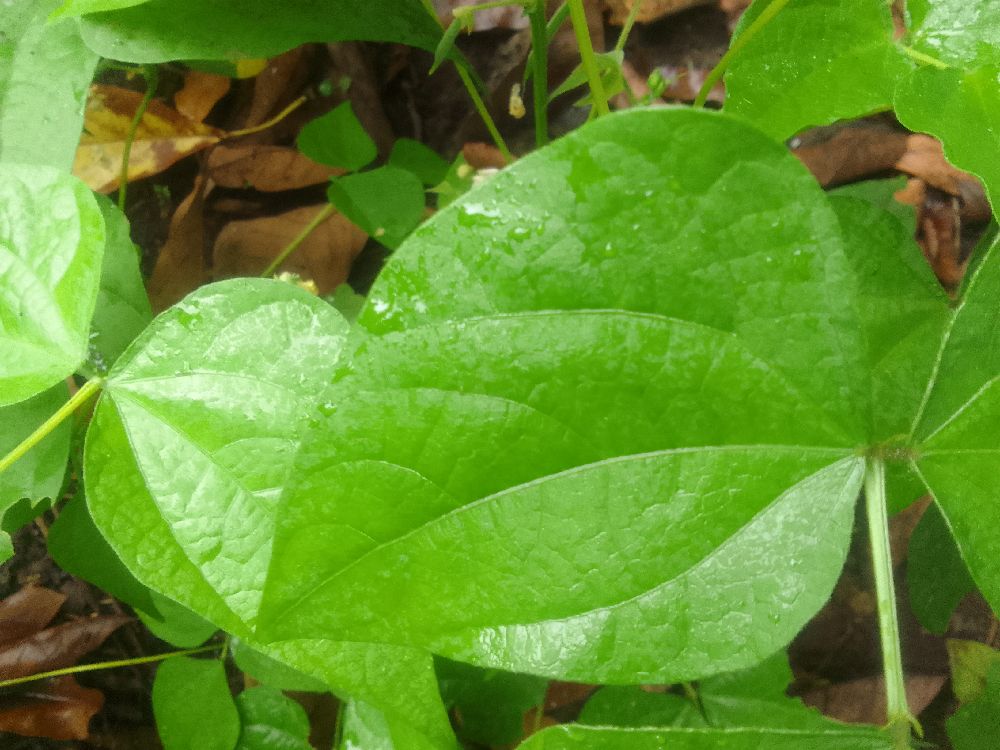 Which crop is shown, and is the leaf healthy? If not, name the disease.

common bean, healthy
